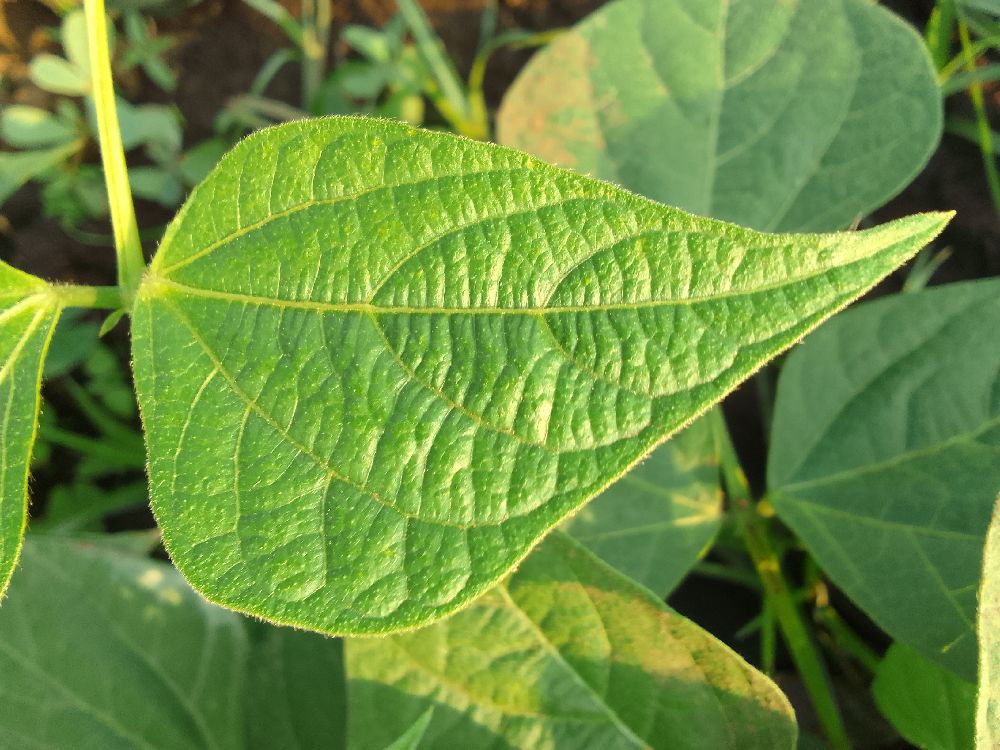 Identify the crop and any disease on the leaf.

common bean, healthy
